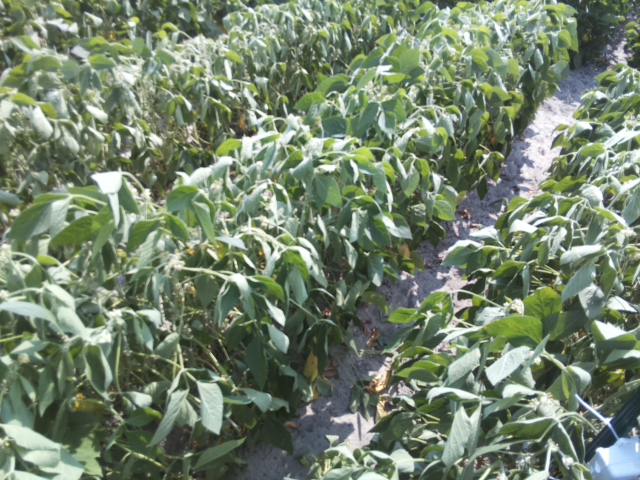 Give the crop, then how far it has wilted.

soybean, moderate turgor loss in upper canopy
